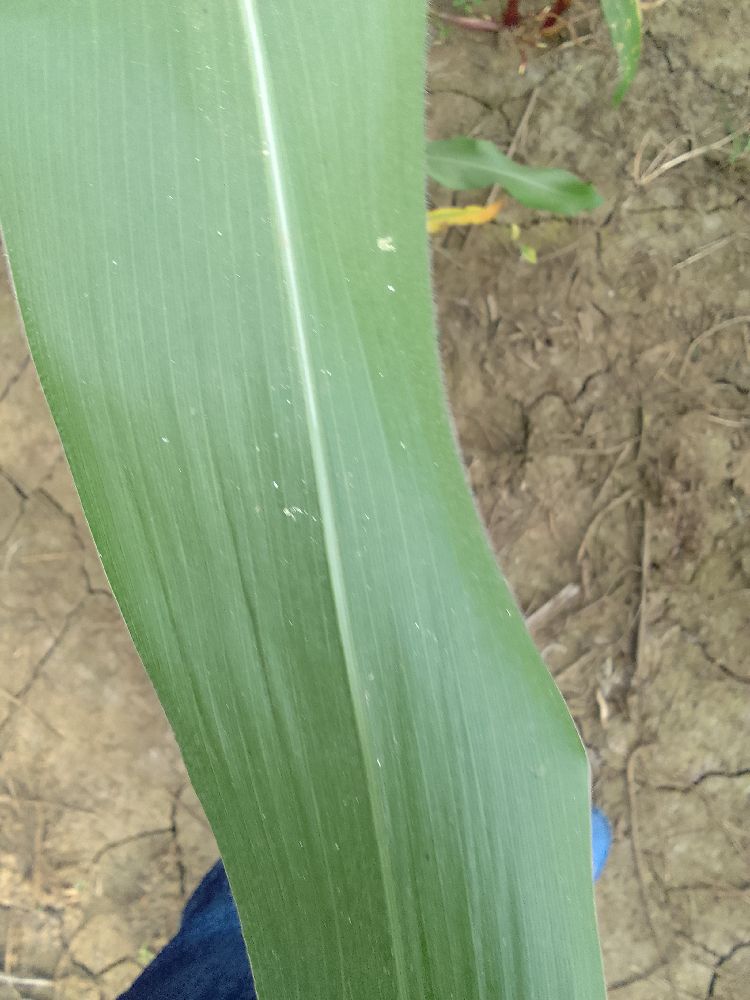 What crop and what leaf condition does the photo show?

maize, healthy
